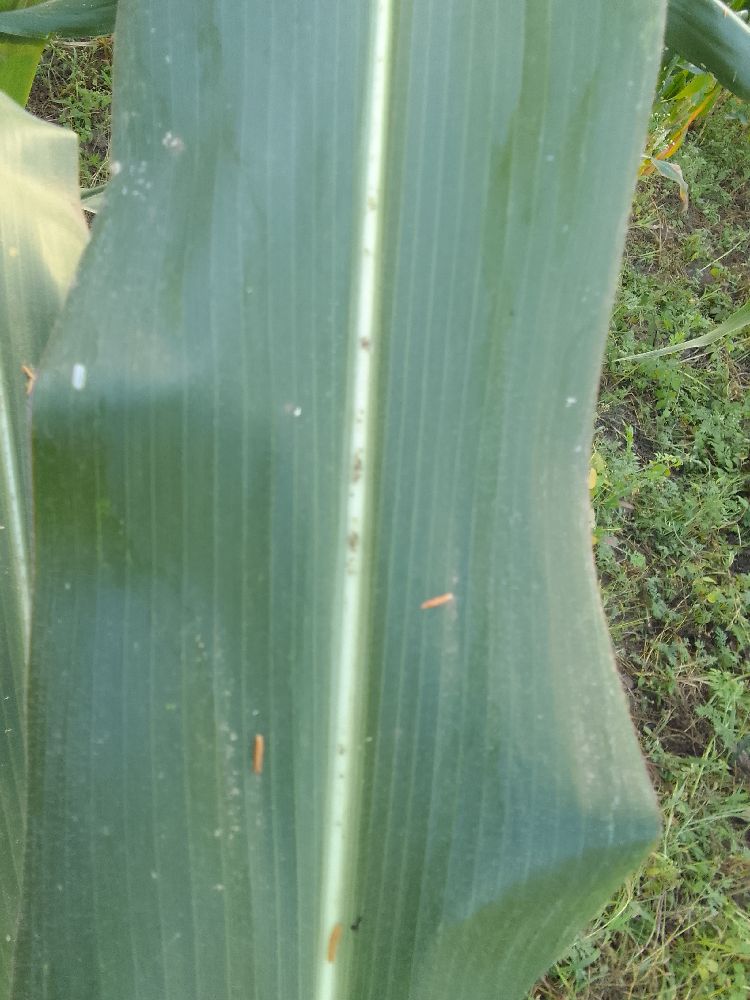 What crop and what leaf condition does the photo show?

maize, healthy
